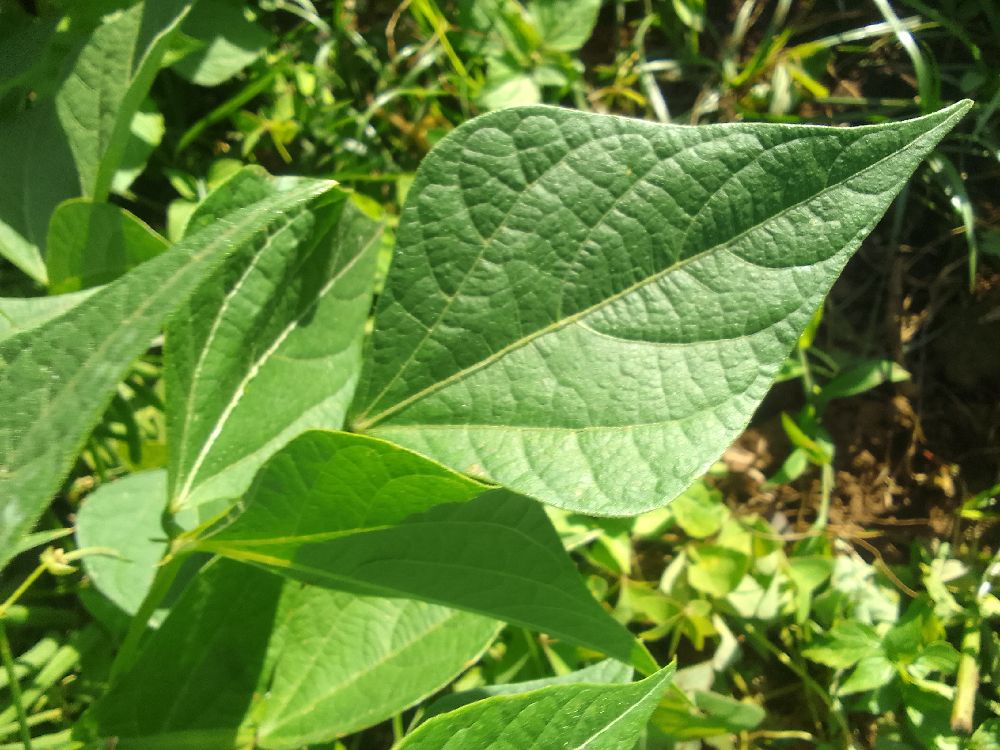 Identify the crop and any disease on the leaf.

common bean, healthy
